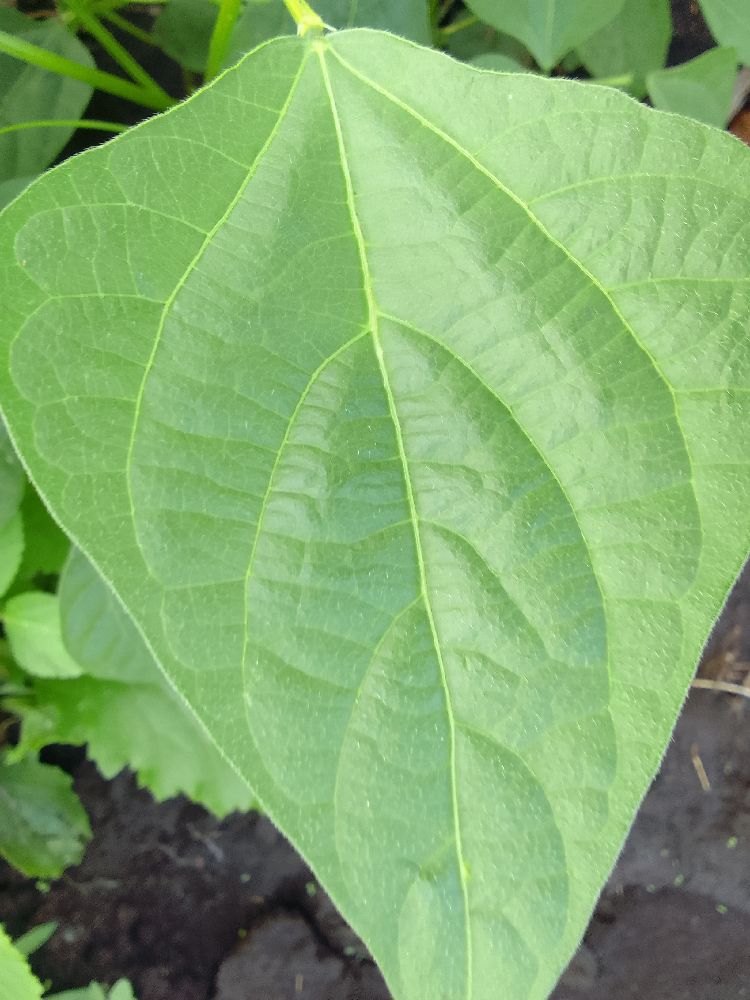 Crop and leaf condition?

common bean, healthy
